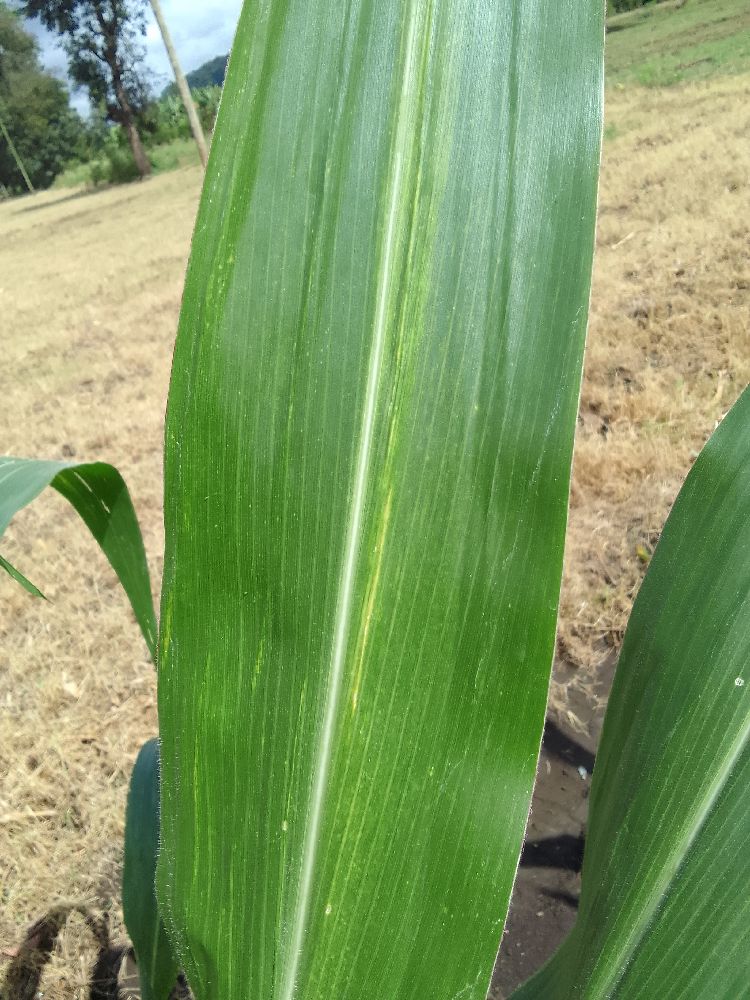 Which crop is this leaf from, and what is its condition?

maize, maize lethal necrosis
